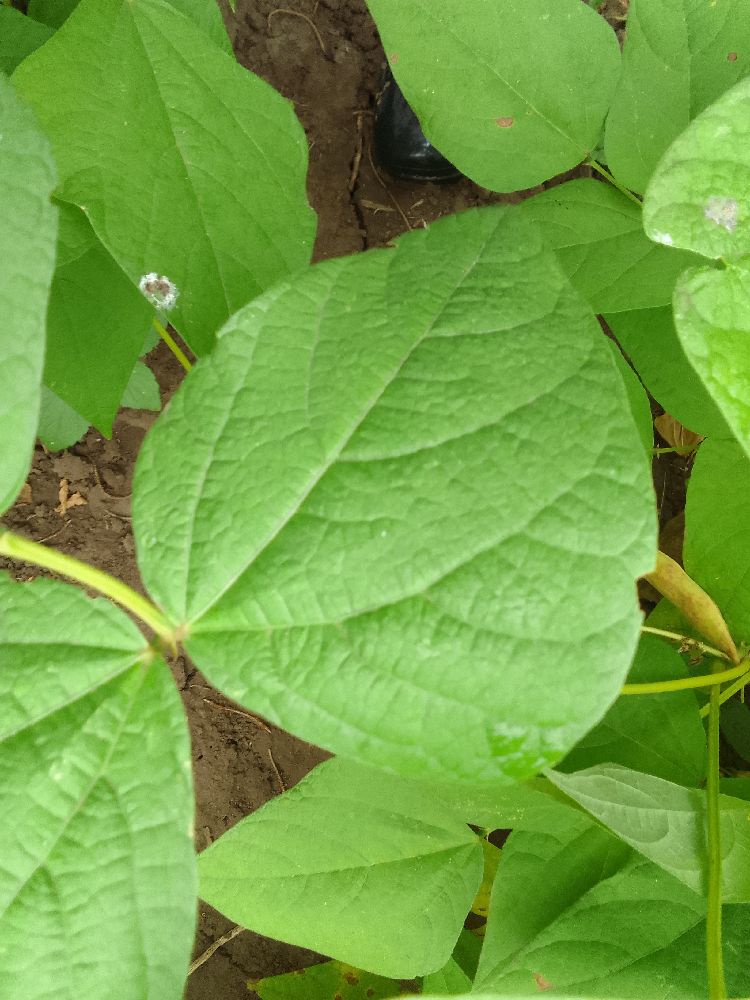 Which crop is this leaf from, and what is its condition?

common bean, healthy
